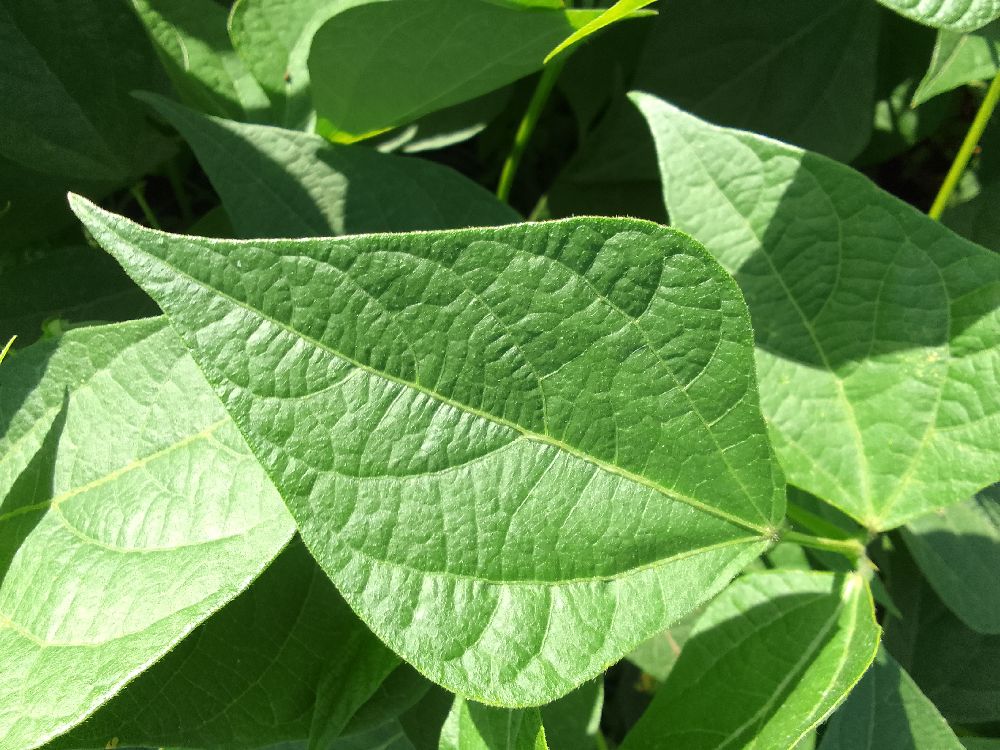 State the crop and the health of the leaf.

common bean, healthy
